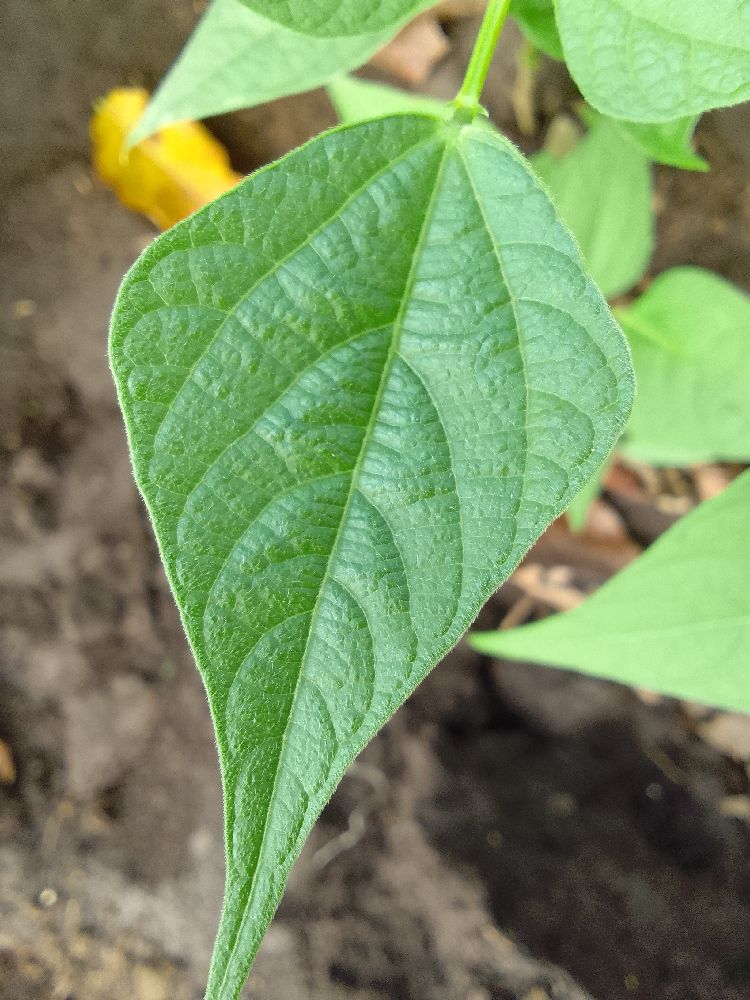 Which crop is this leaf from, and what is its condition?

common bean, healthy
